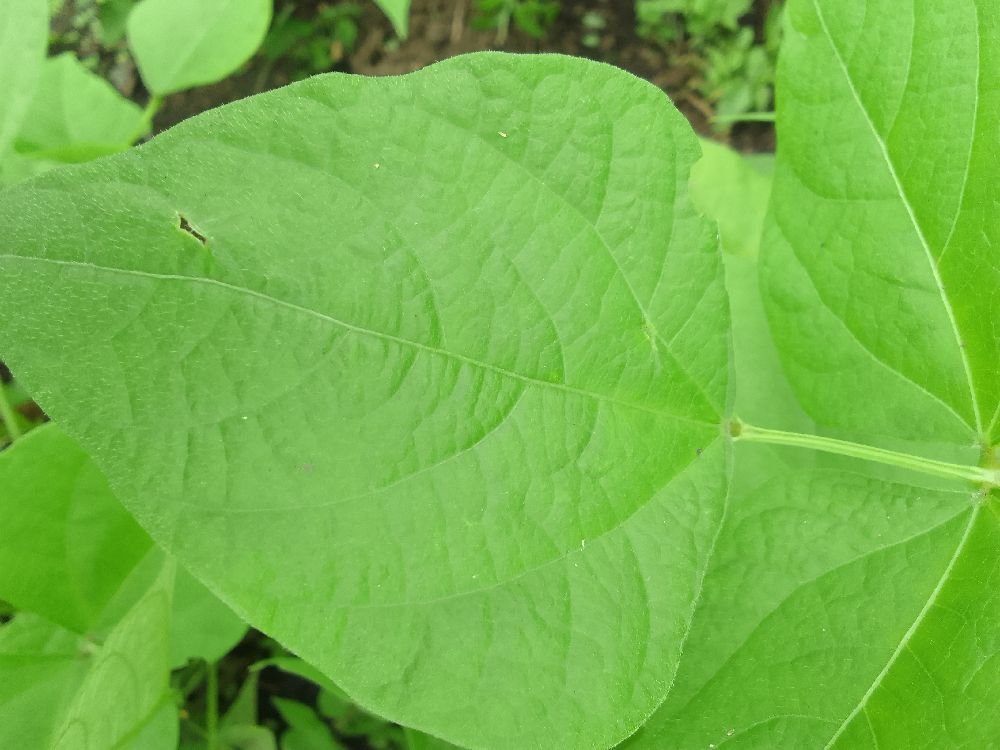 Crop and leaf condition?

common bean, healthy
